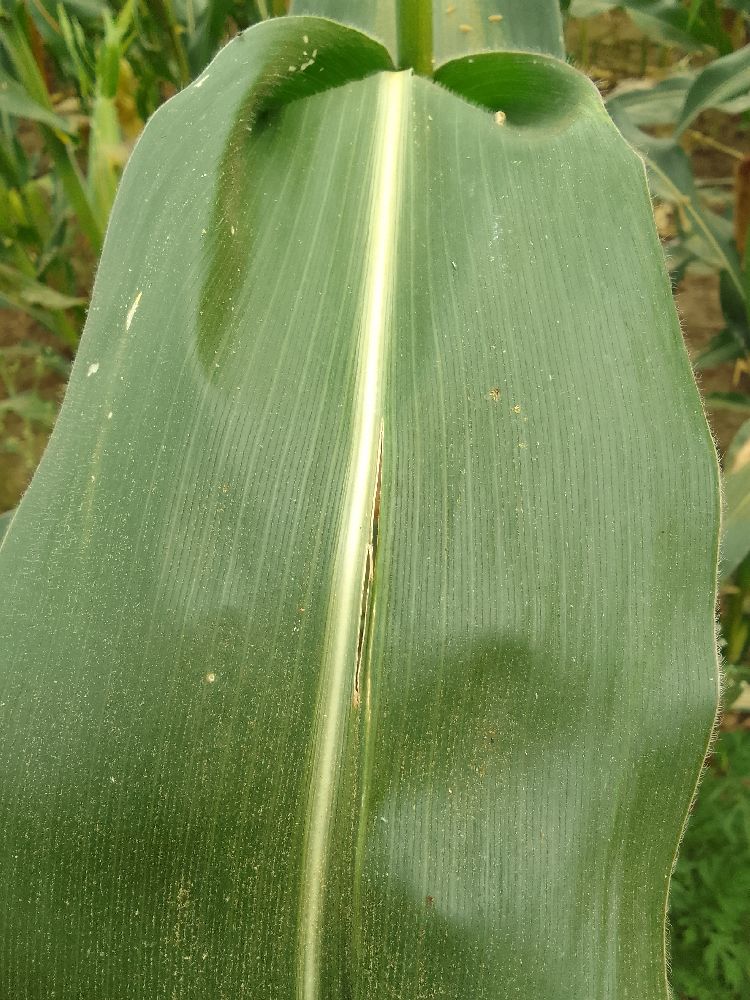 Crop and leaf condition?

maize, healthy
